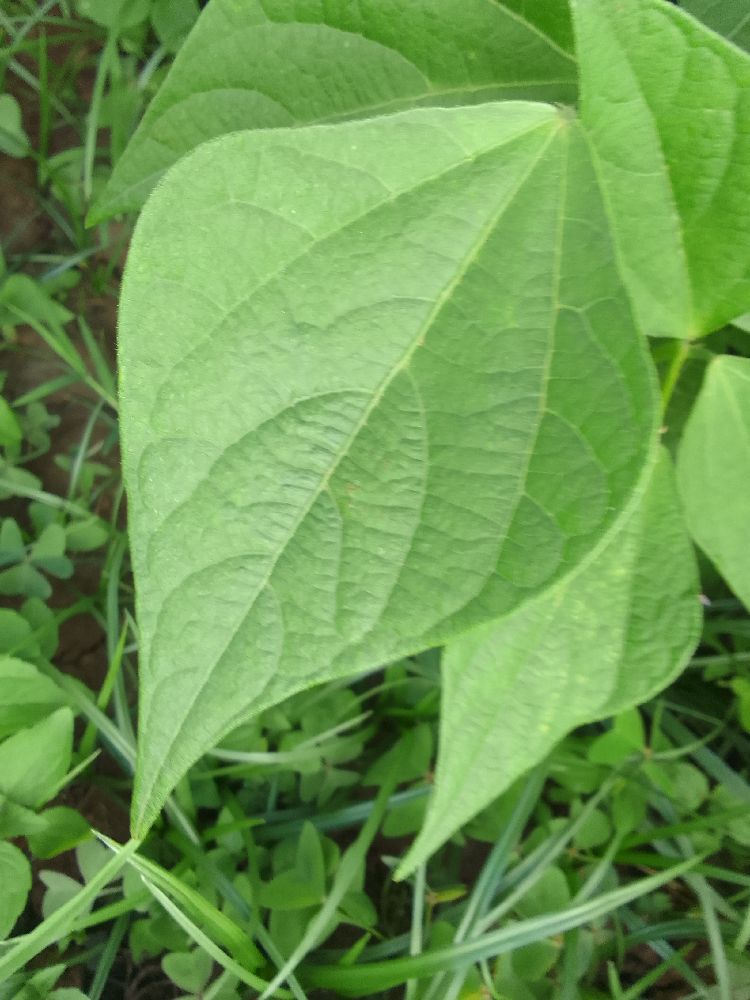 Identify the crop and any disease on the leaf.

common bean, healthy
